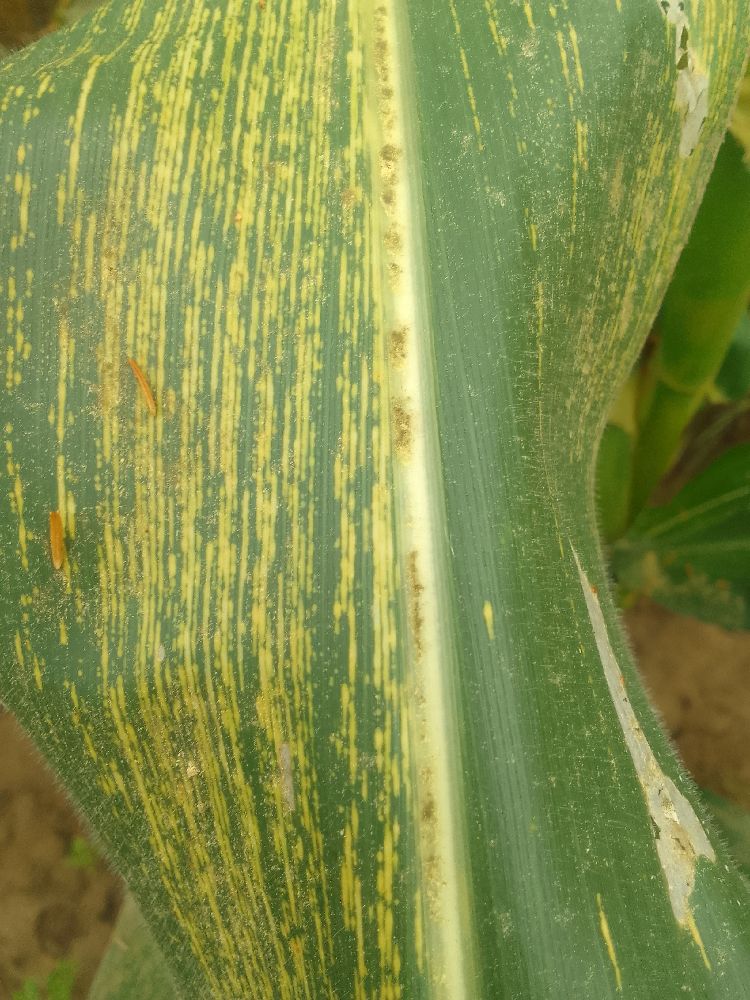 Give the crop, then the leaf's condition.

maize, maize streak virus
